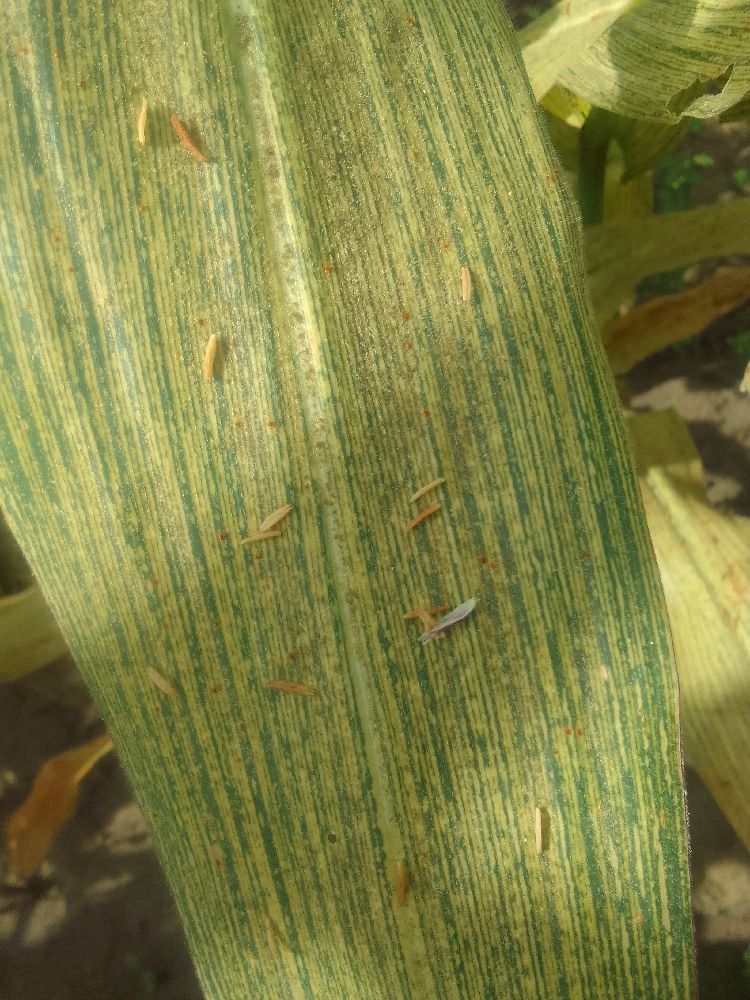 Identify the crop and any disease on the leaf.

maize, maize streak virus
